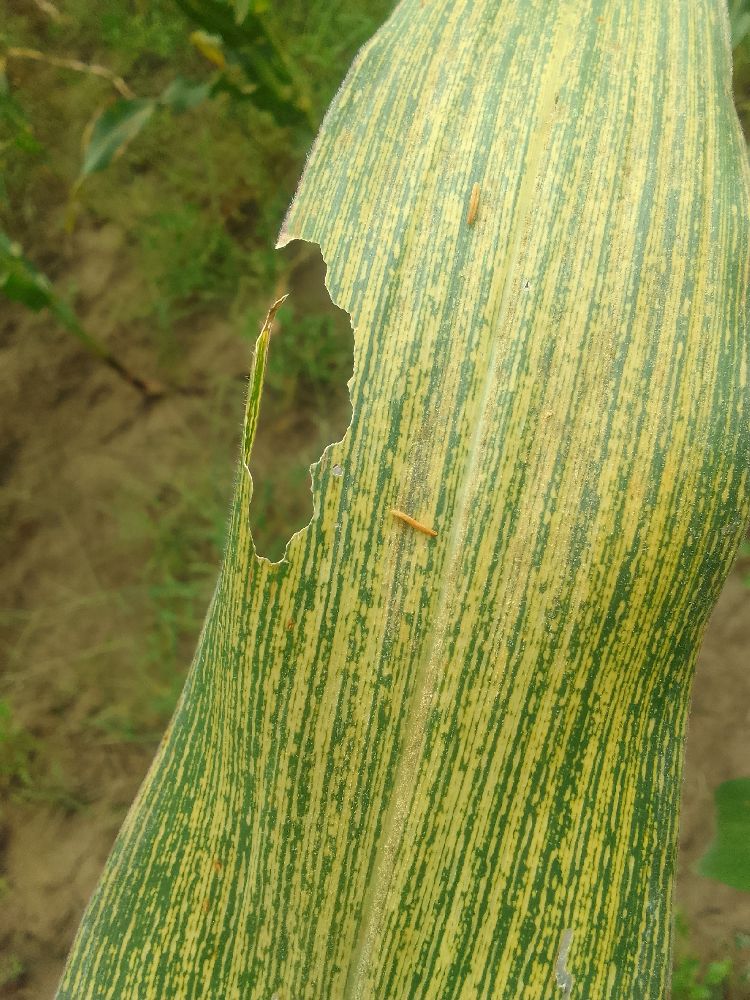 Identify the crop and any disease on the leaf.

maize, maize streak virus
